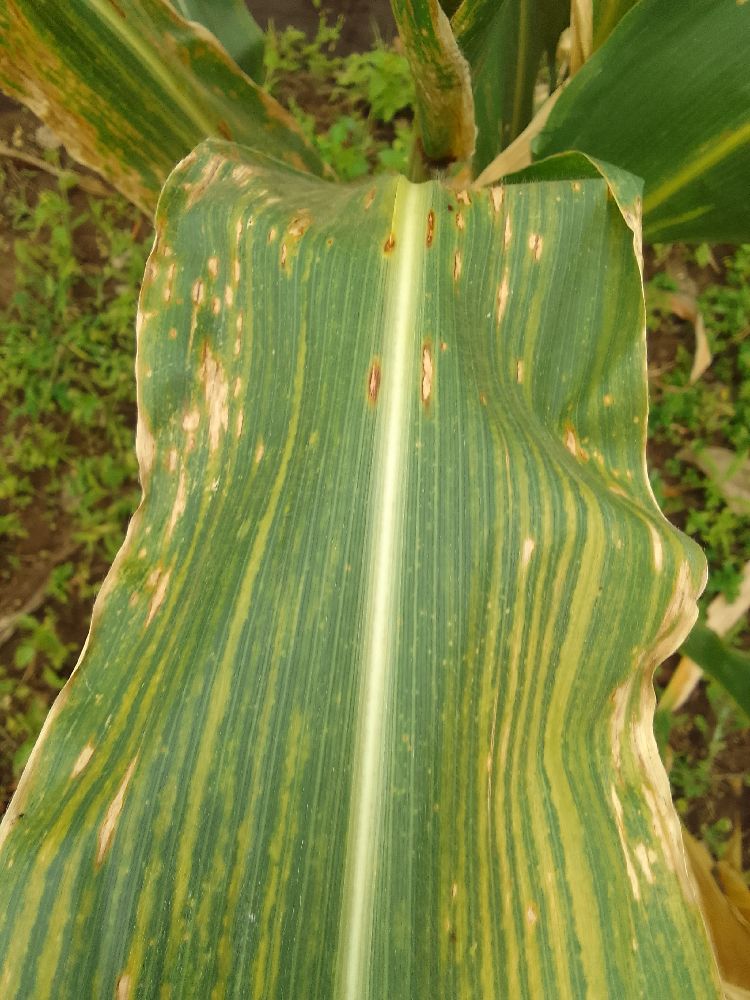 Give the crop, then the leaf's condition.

maize, maize lethal necrosis
